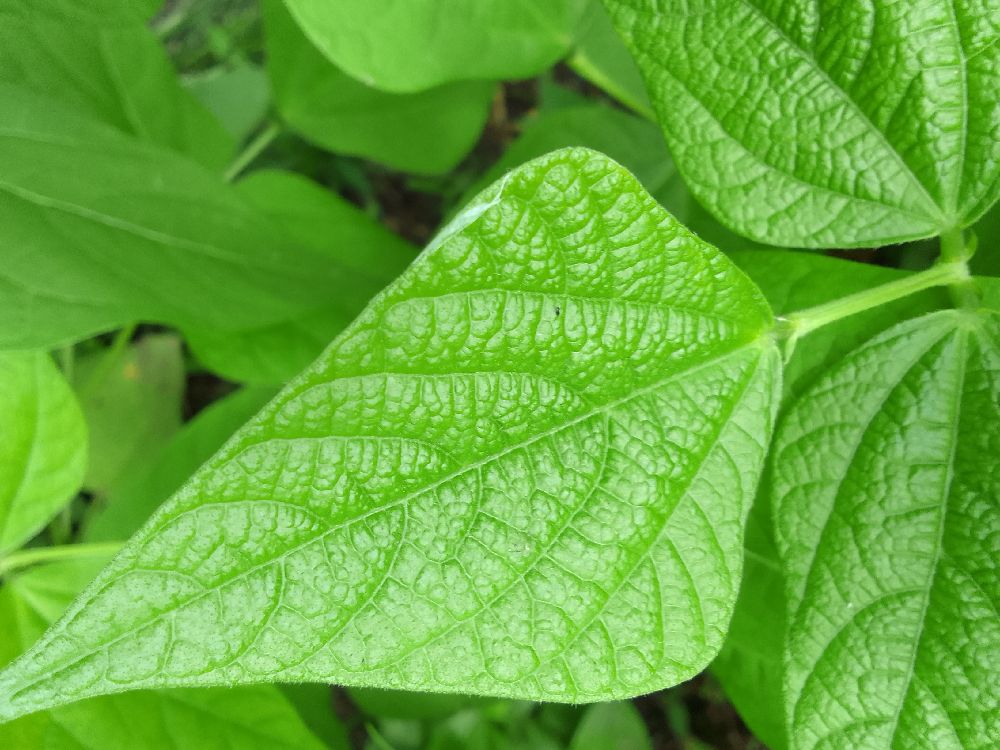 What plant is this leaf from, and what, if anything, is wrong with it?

common bean, healthy
